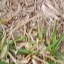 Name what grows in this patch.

grass
